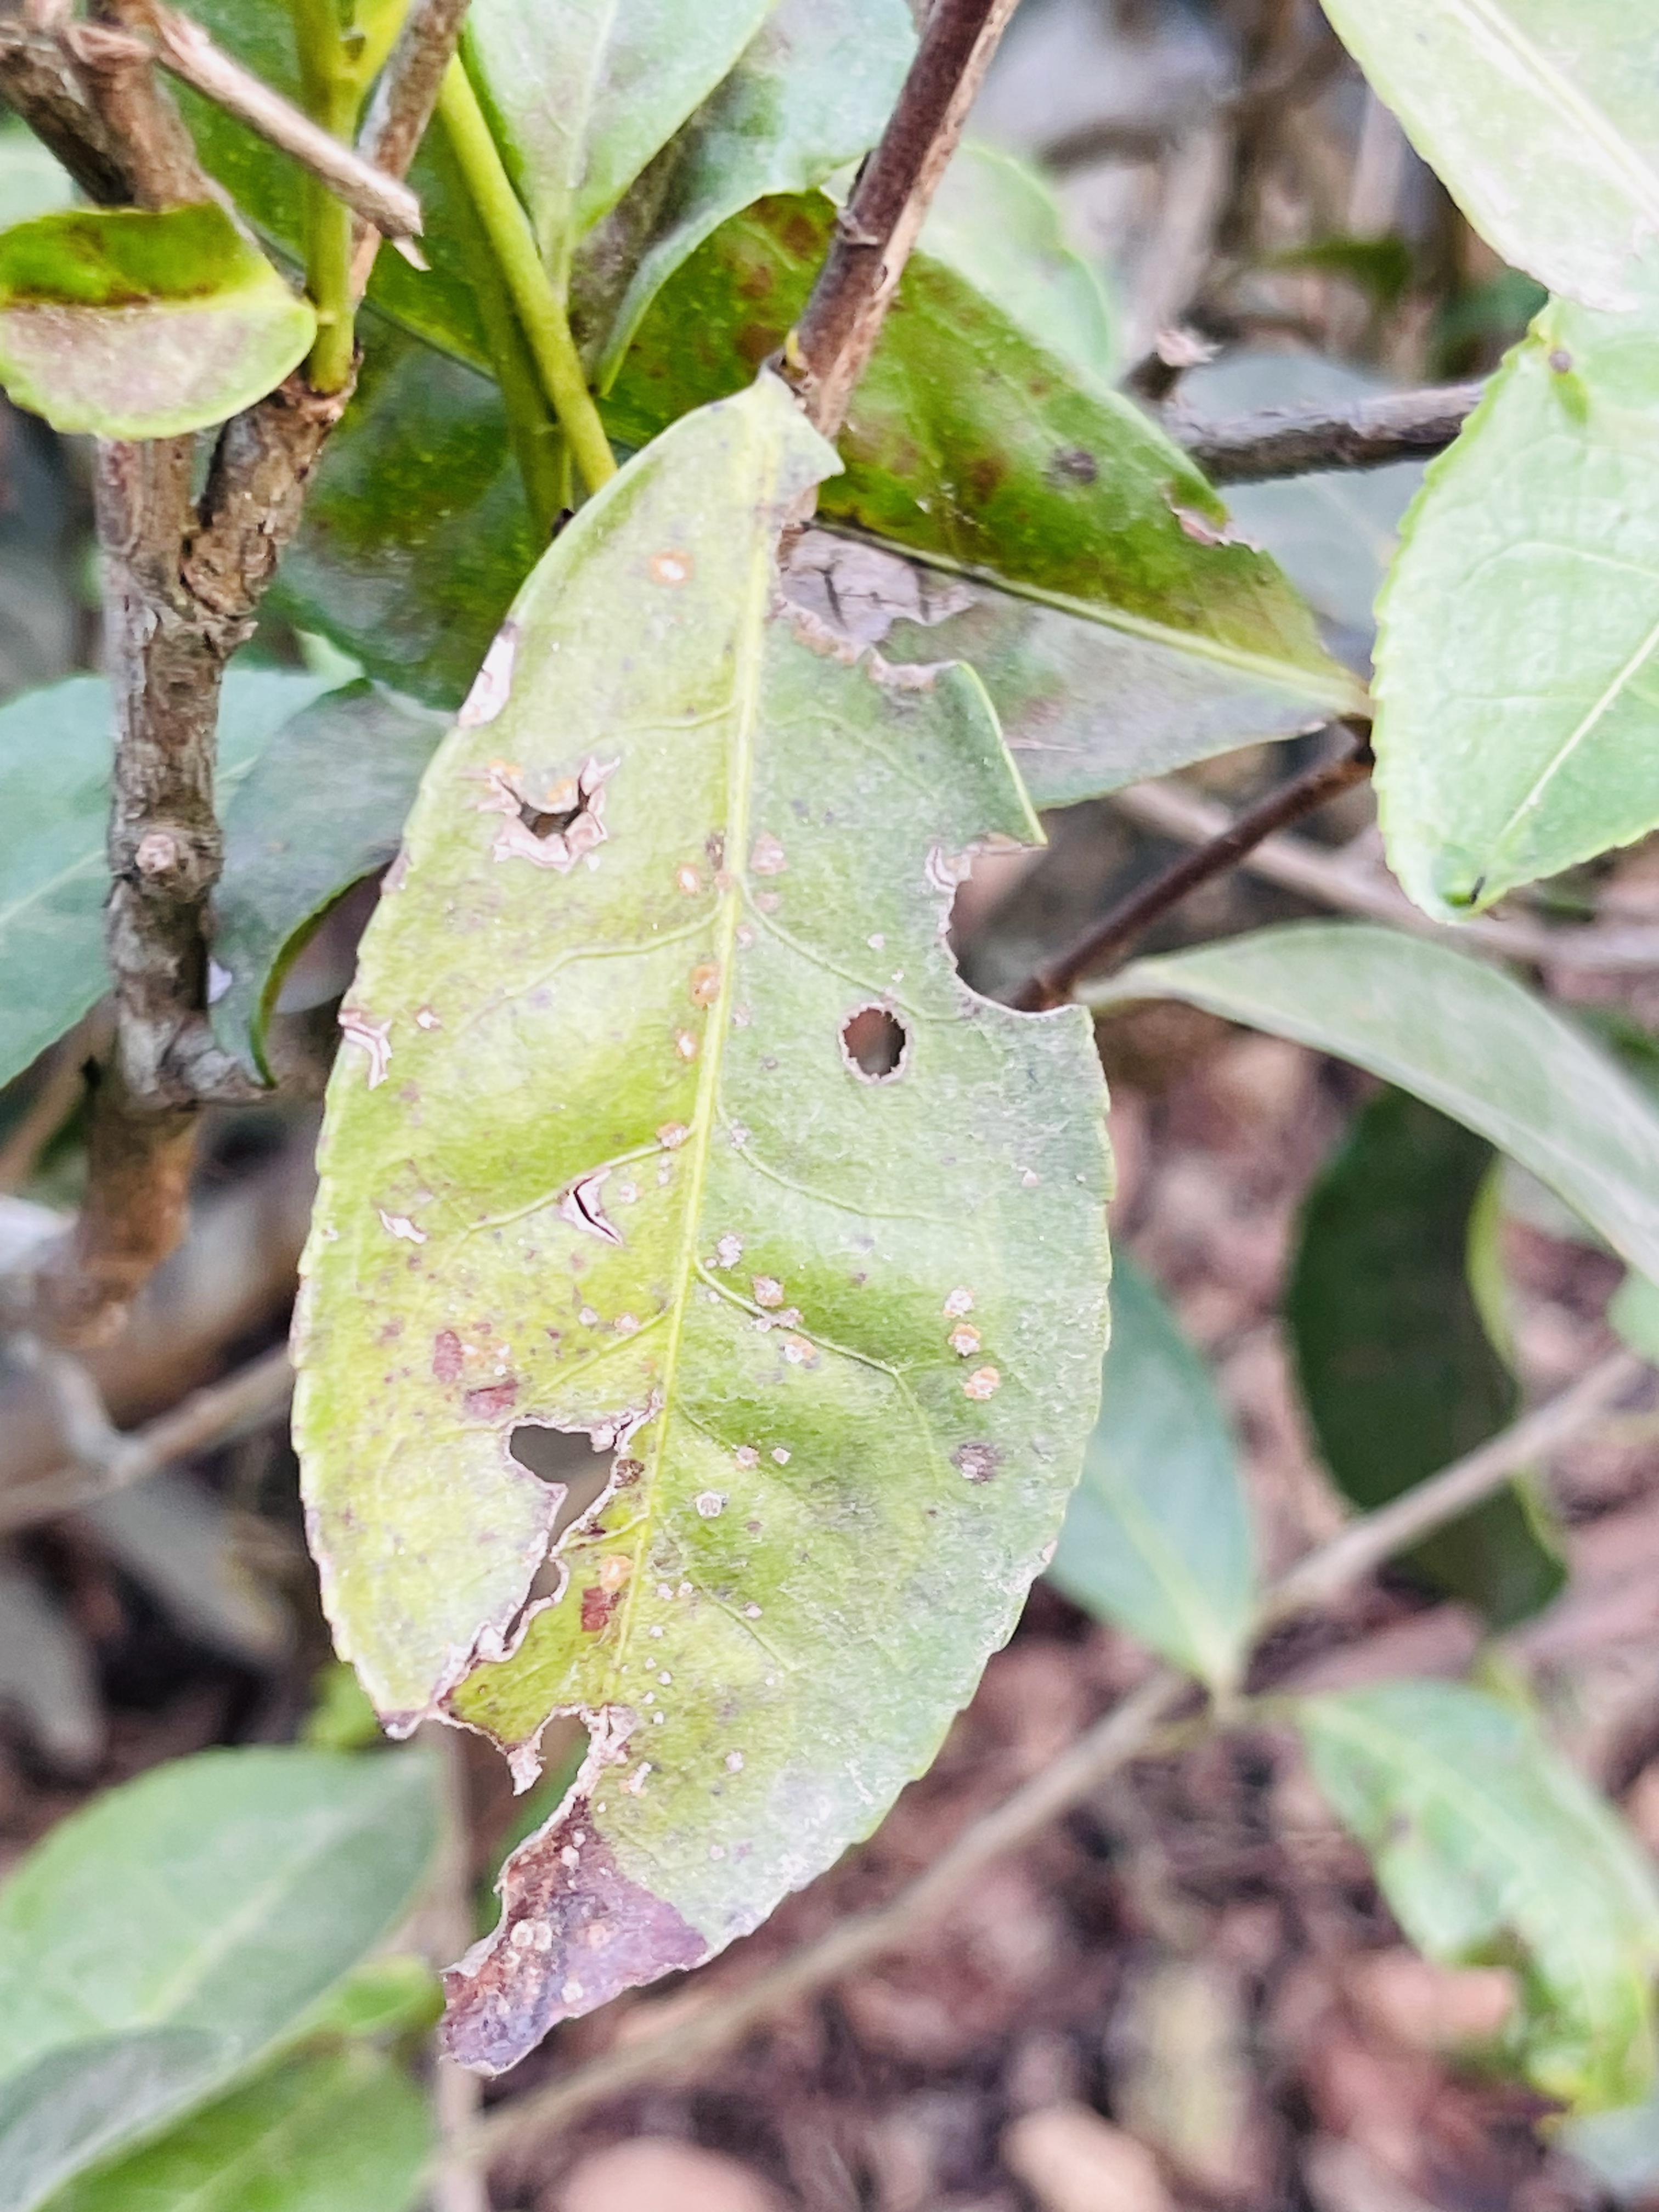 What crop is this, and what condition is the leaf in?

tea, red rust
